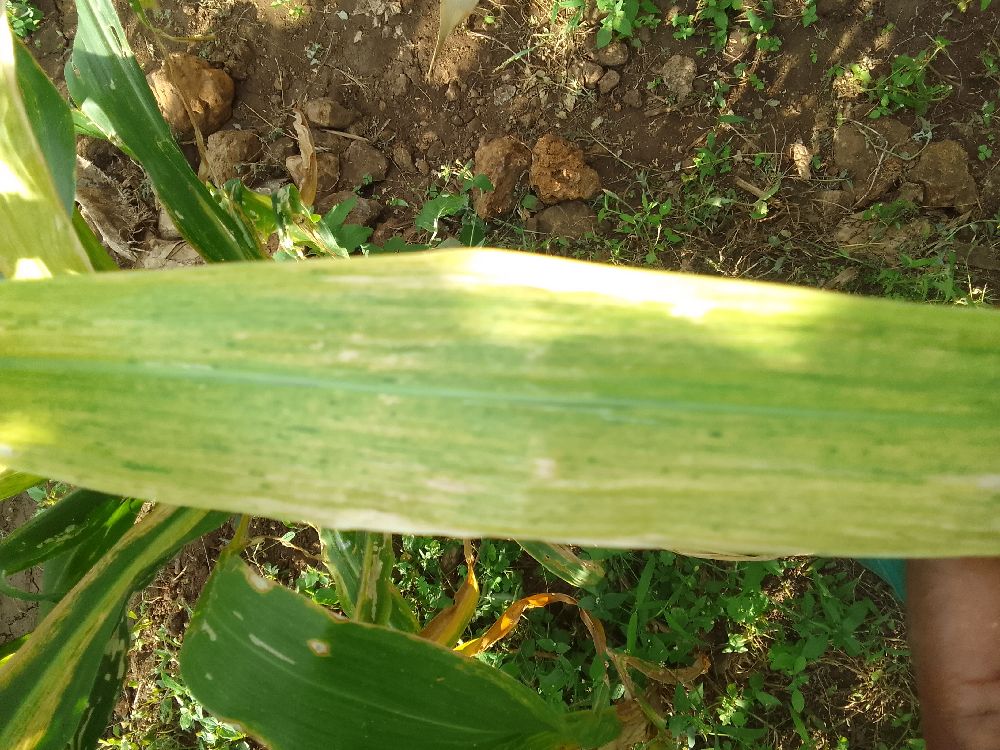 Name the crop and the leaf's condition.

maize, maize lethal necrosis
